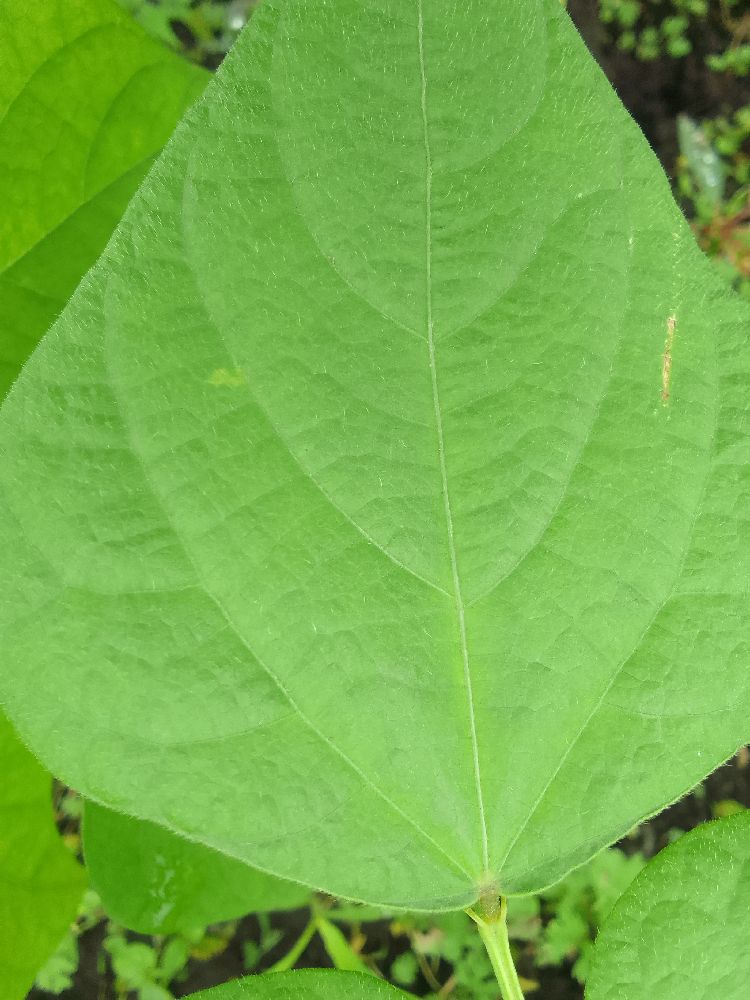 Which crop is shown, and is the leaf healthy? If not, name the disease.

common bean, healthy
